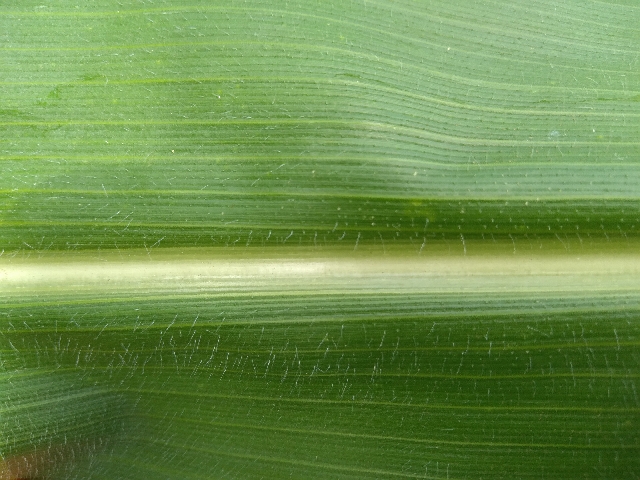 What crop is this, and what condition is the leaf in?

maize, healthy
